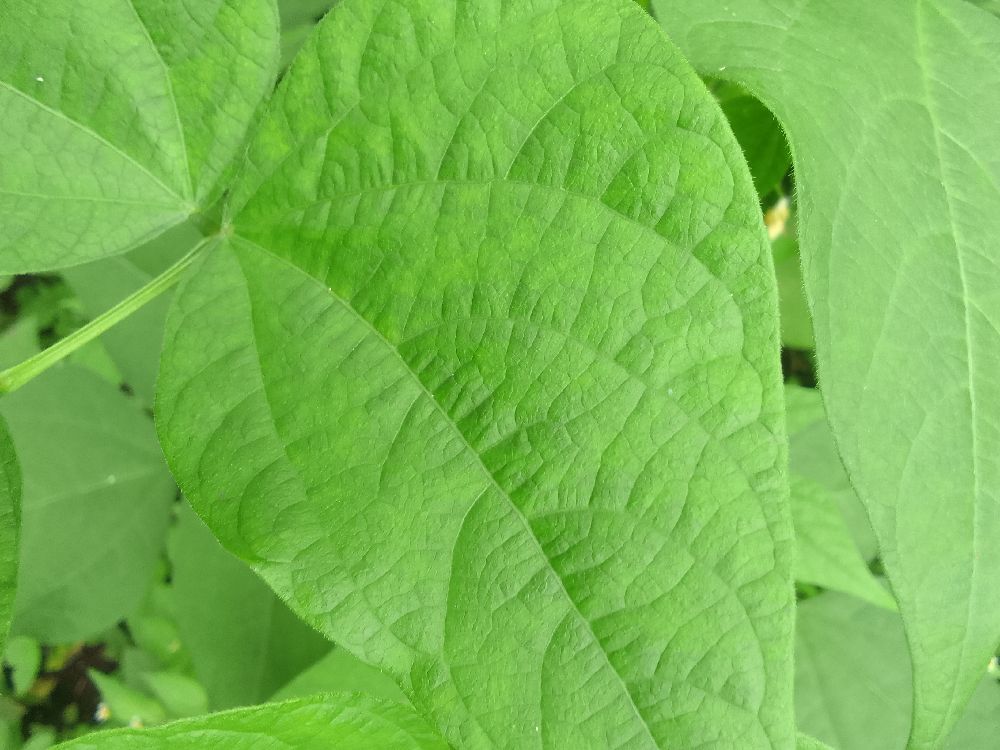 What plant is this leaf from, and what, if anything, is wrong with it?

common bean, healthy
